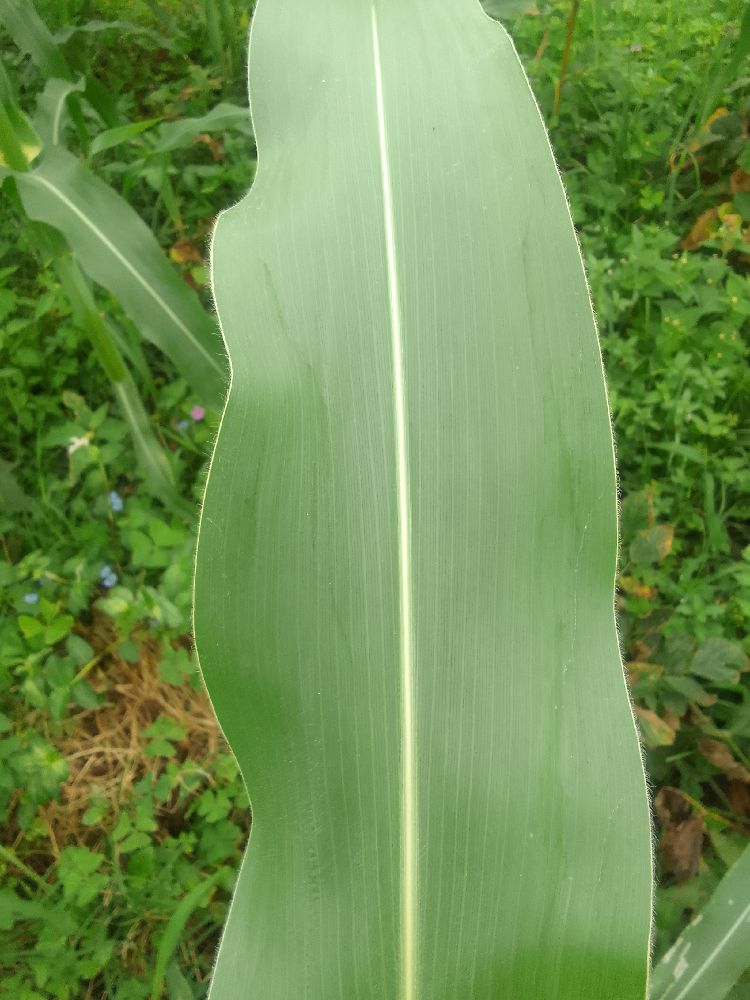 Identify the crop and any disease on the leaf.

maize, healthy
